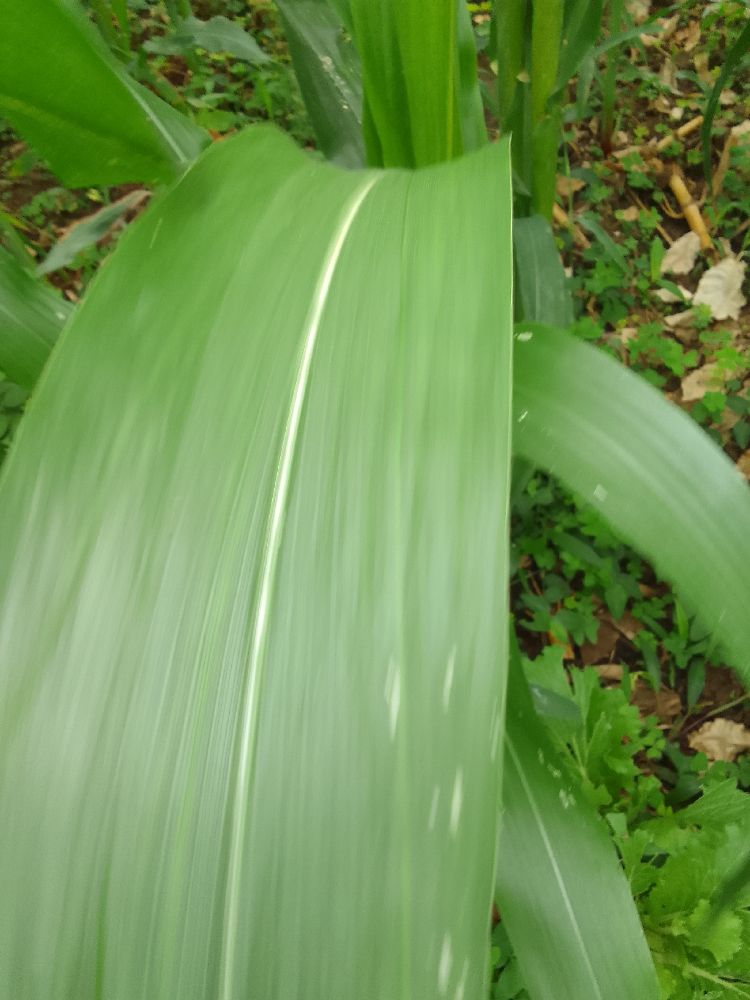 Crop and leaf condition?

maize, healthy
